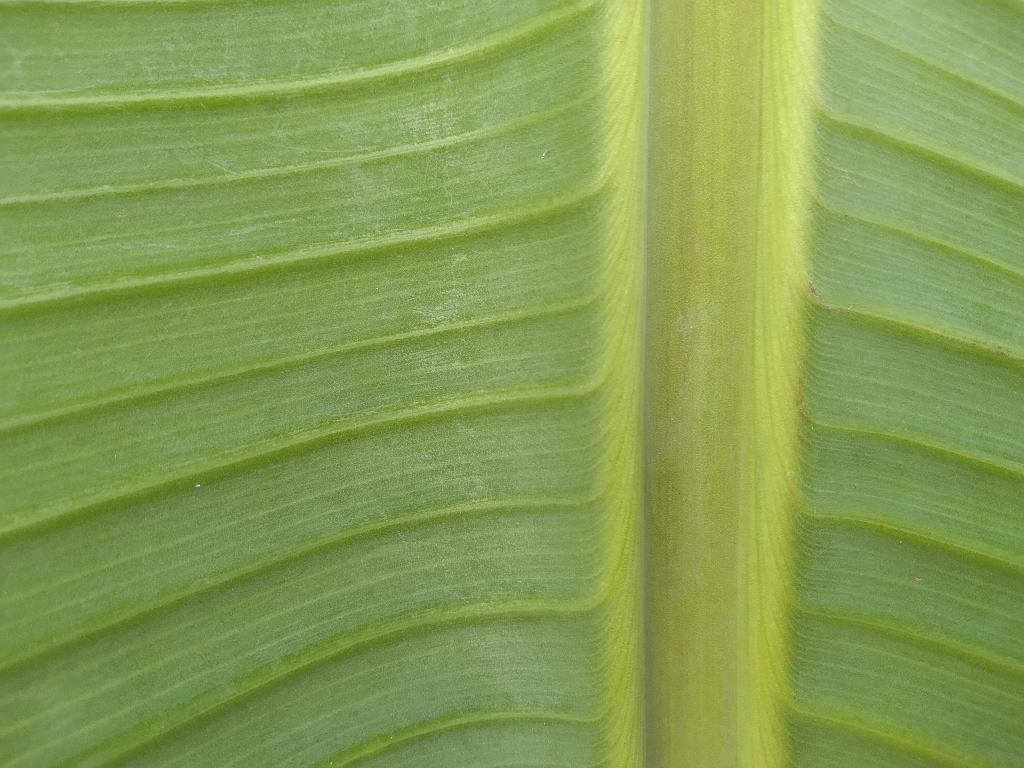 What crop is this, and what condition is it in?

banana, healthy
